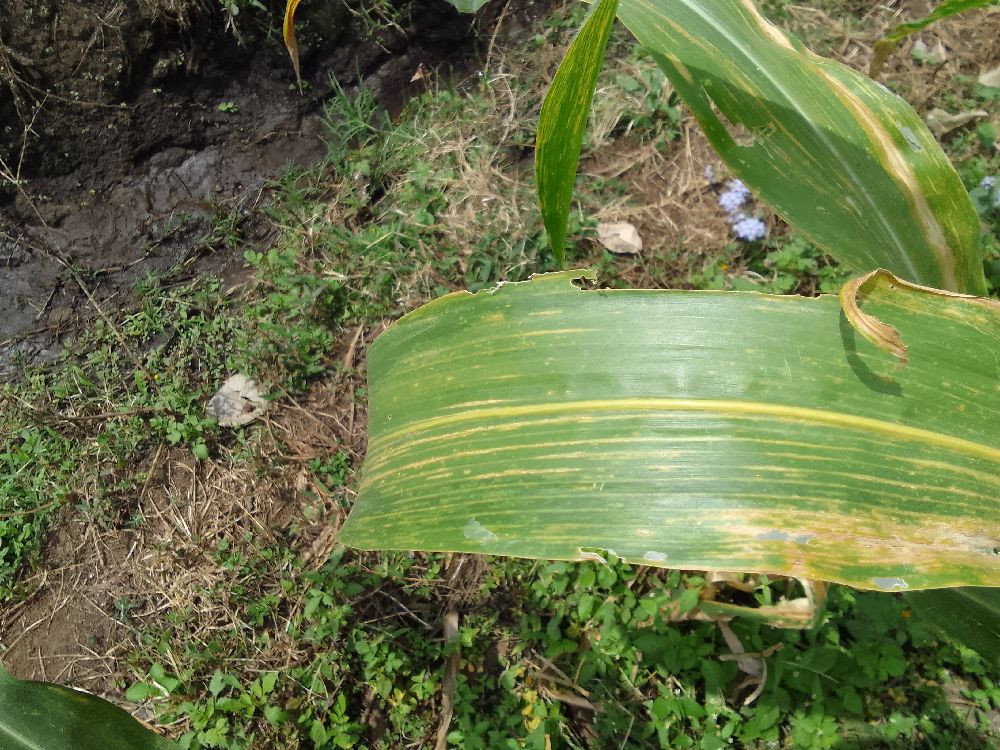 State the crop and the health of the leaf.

maize, maize lethal necrosis
